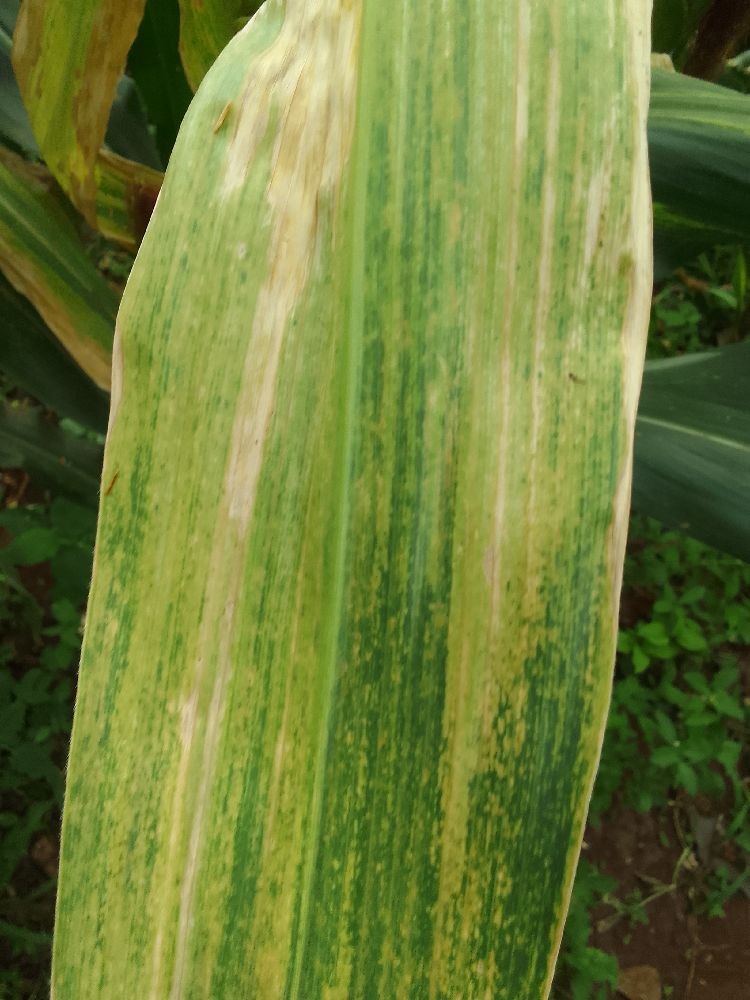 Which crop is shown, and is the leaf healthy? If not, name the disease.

maize, maize lethal necrosis
